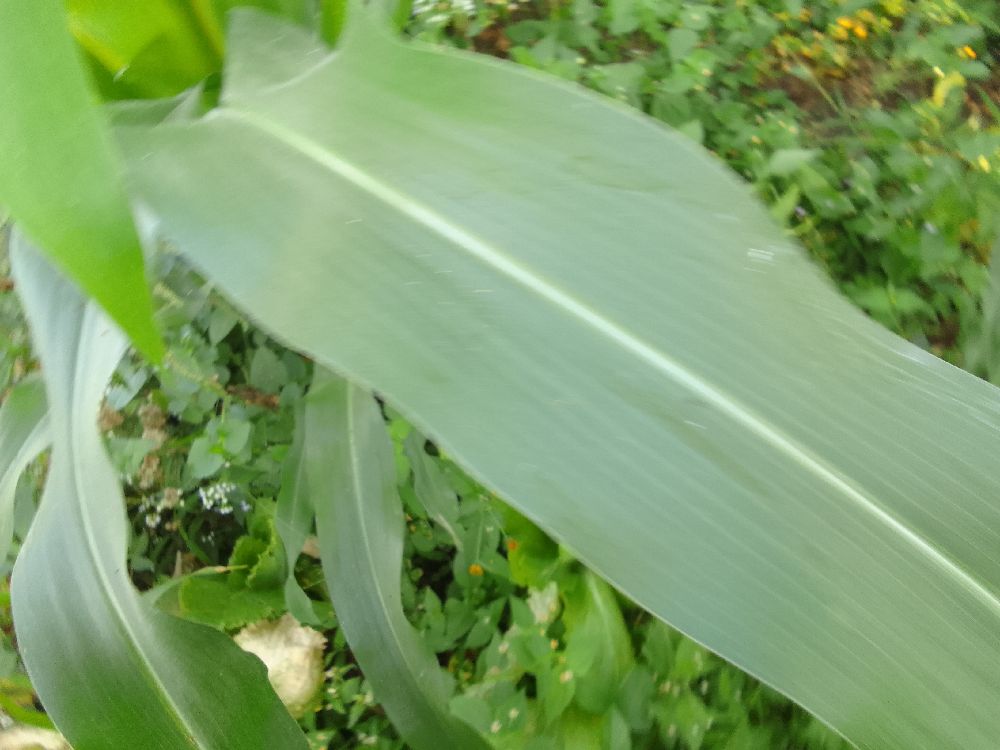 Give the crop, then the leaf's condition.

maize, healthy
